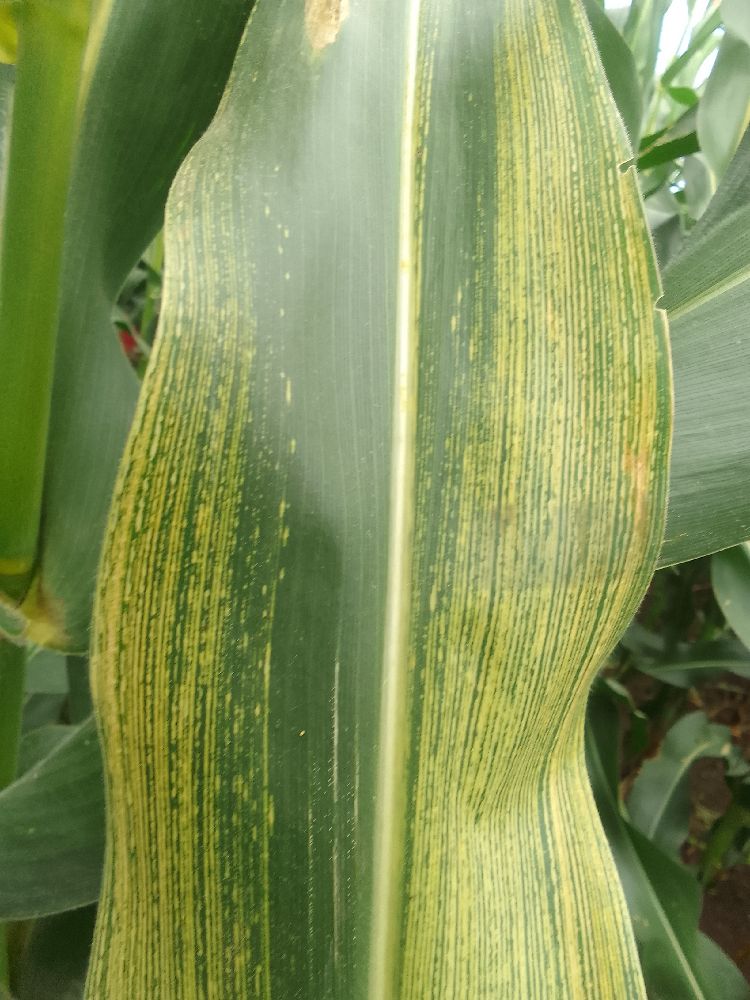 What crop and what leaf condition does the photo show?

maize, maize streak virus
